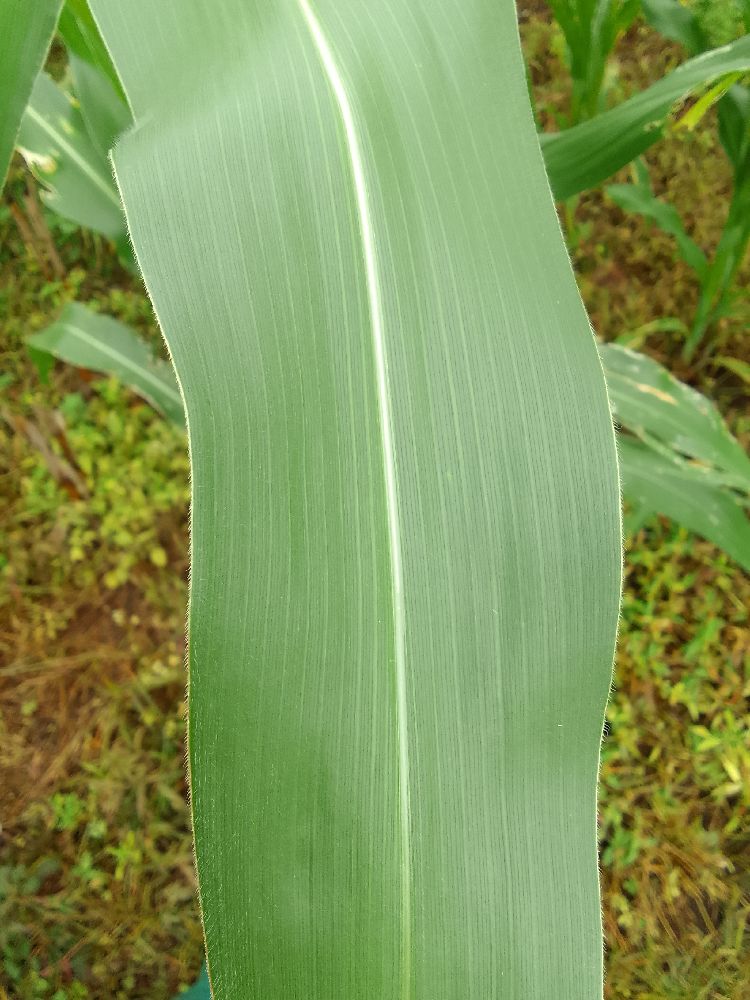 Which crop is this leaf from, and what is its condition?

maize, healthy
